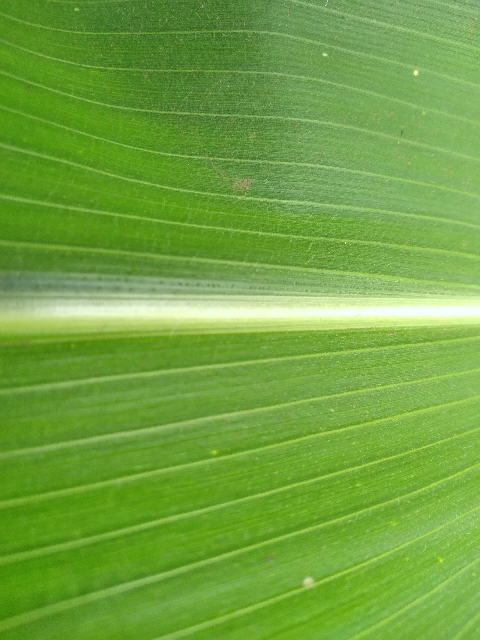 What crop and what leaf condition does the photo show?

maize, healthy
